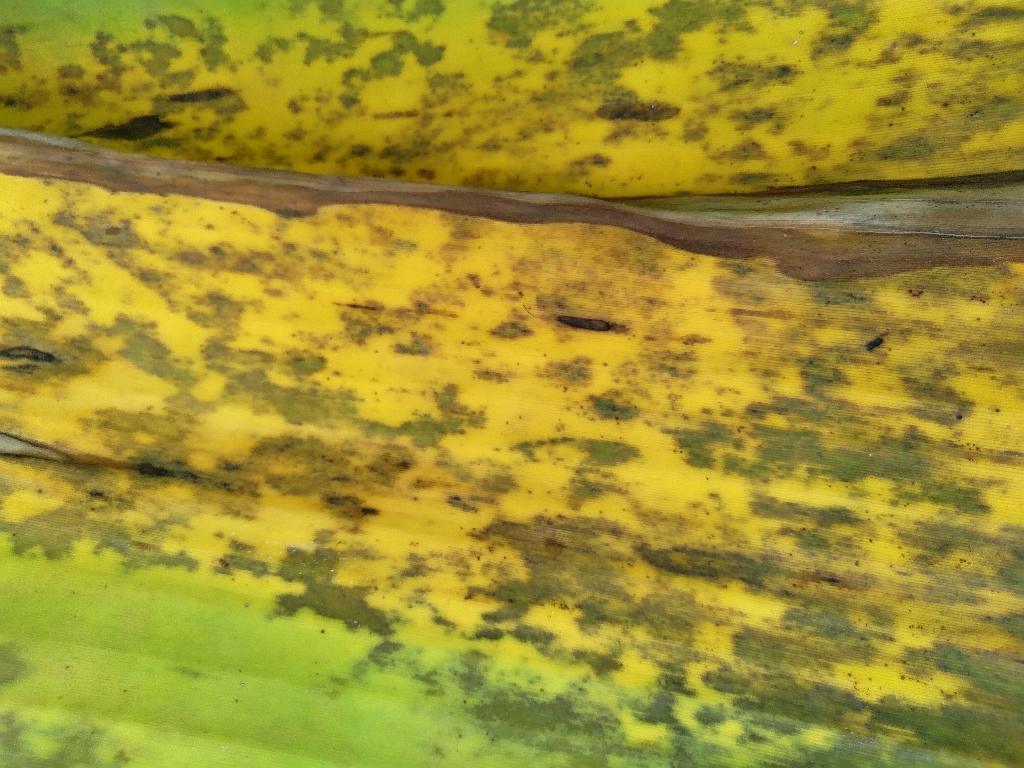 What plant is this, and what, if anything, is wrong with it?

banana, black sigatoka
